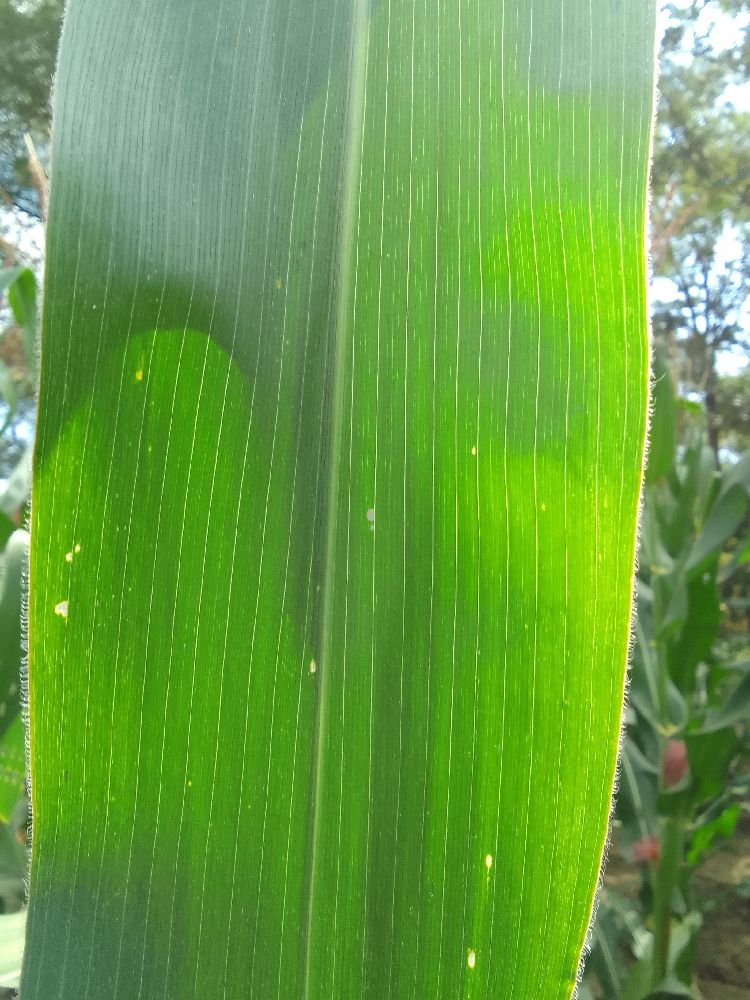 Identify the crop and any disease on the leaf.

maize, healthy
